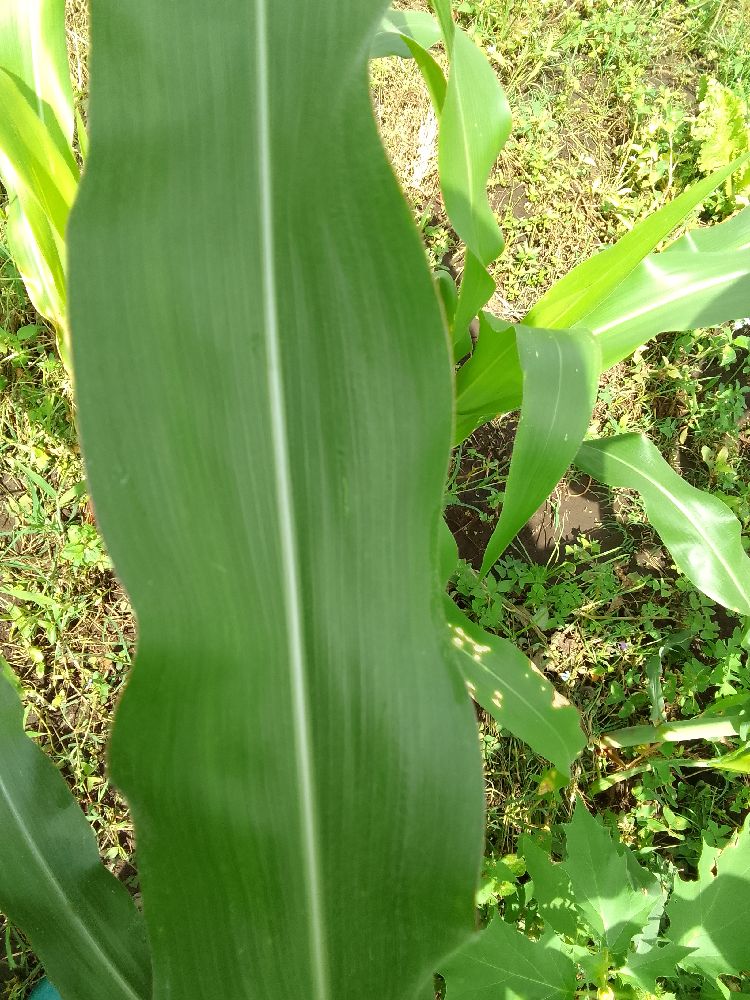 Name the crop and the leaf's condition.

maize, healthy
